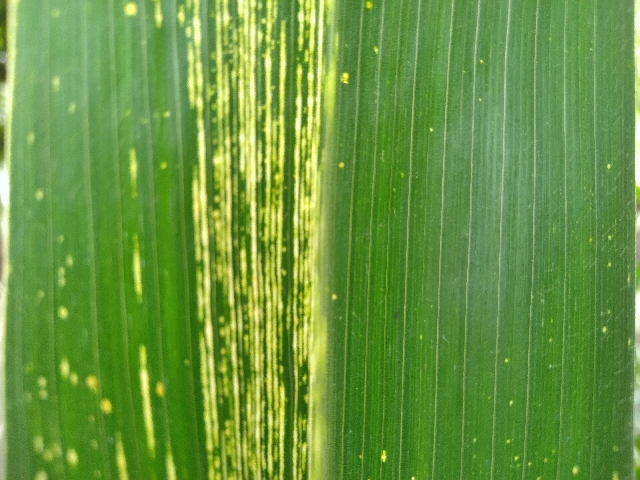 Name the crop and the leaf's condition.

maize, maize streak virus
